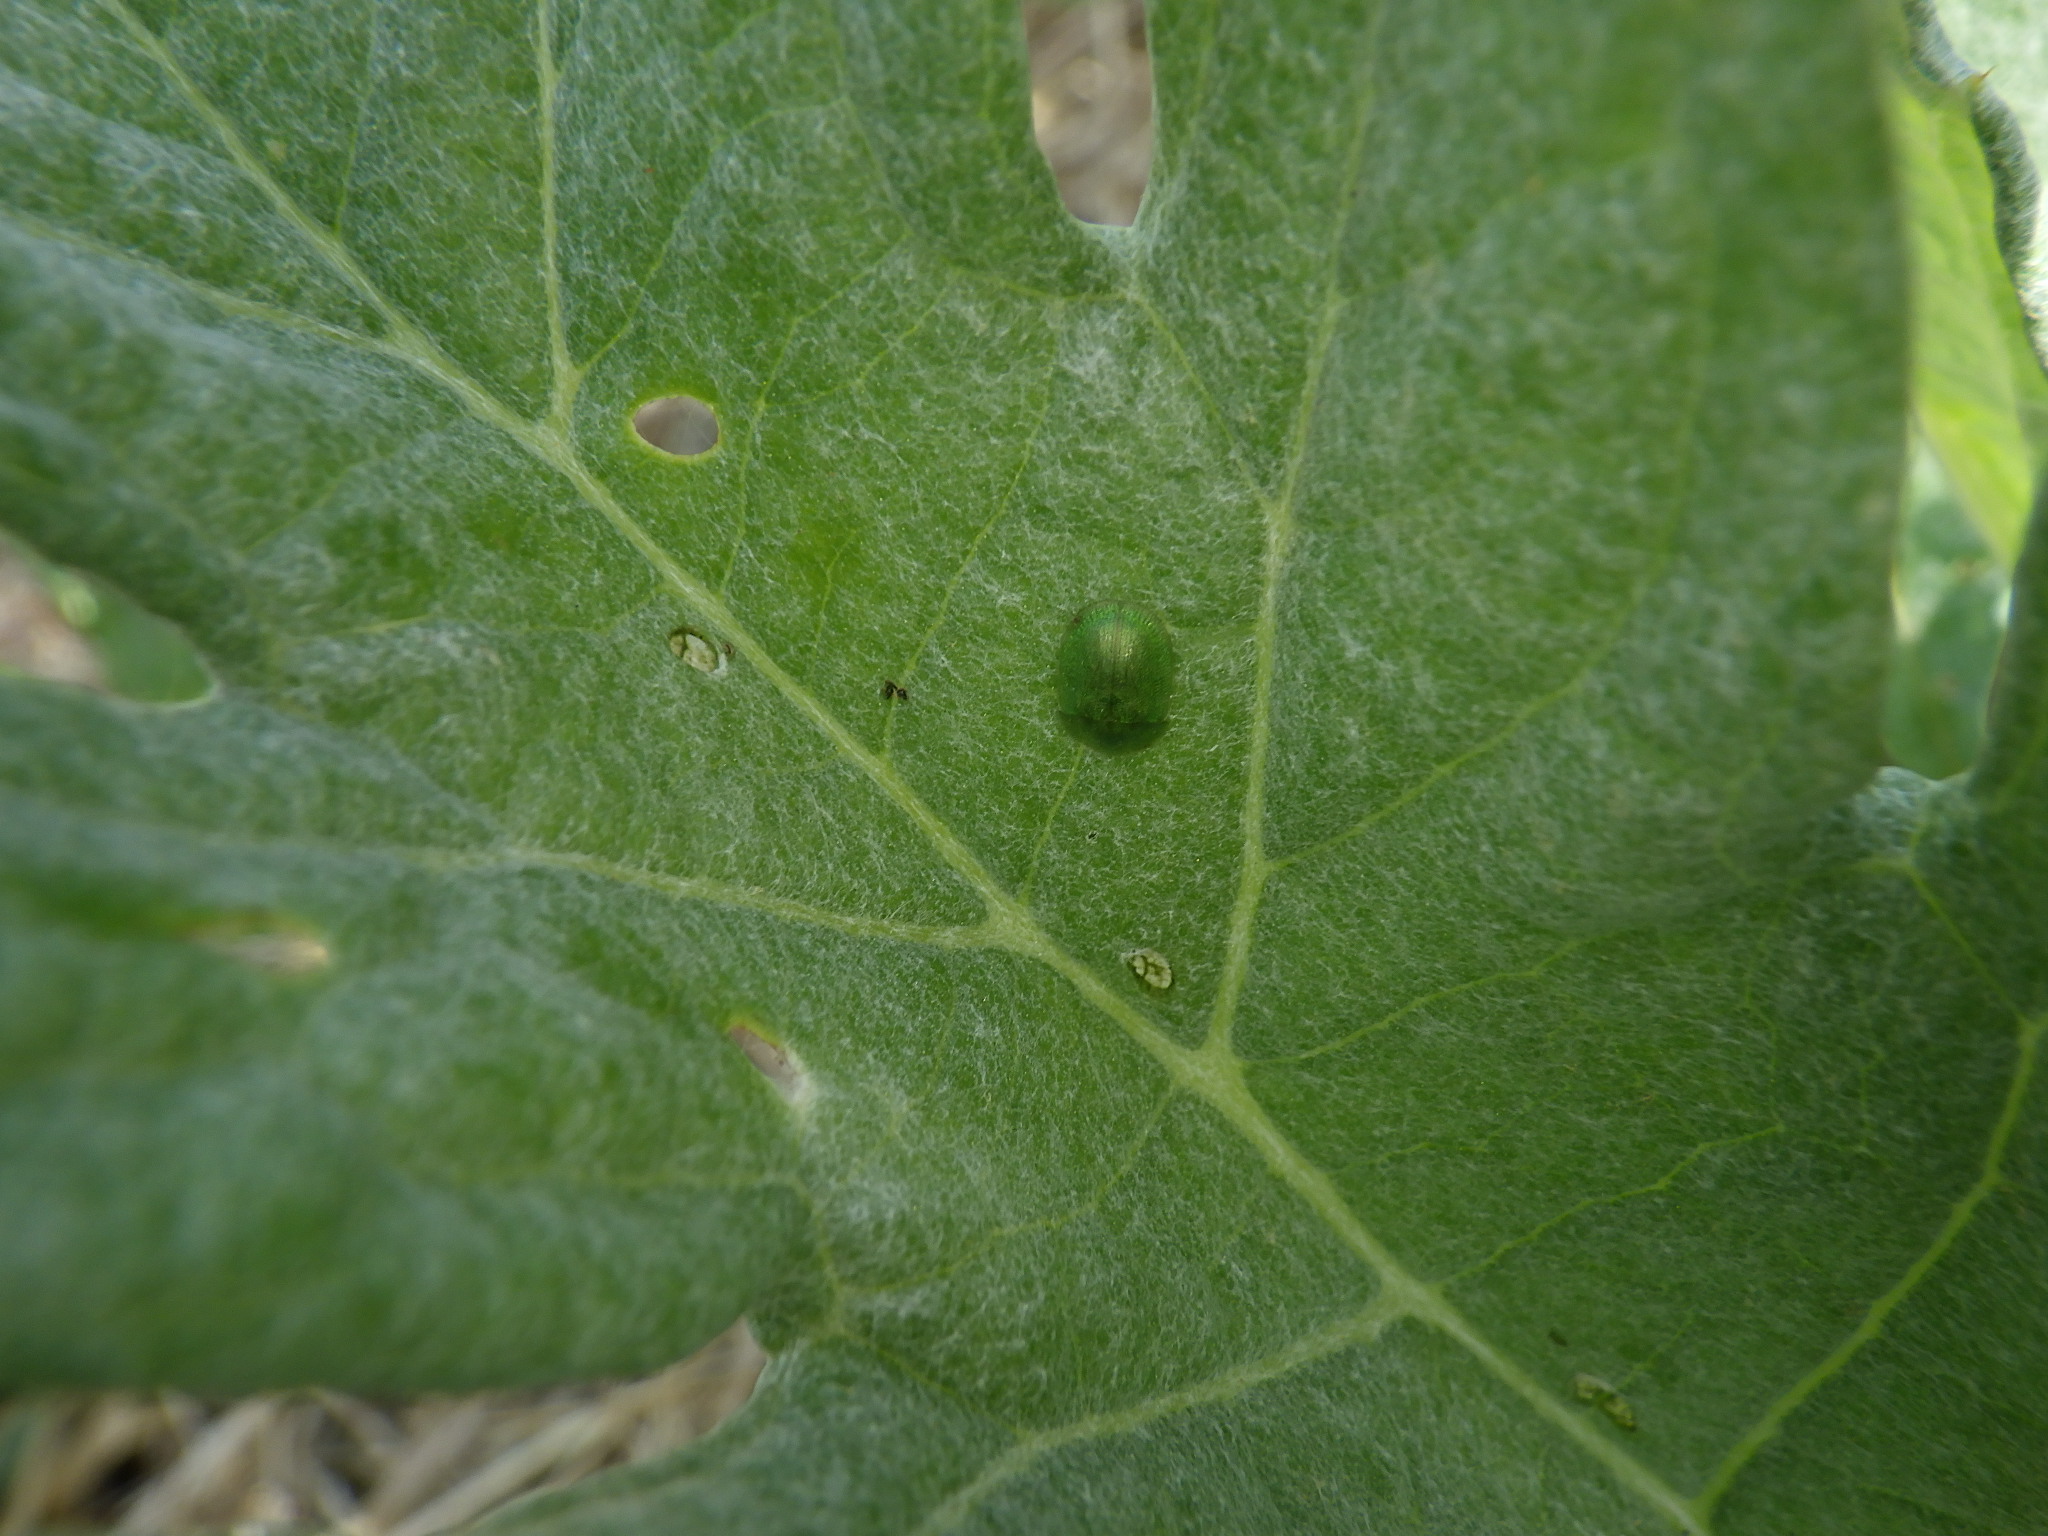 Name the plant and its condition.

artichoke, phytophagous
